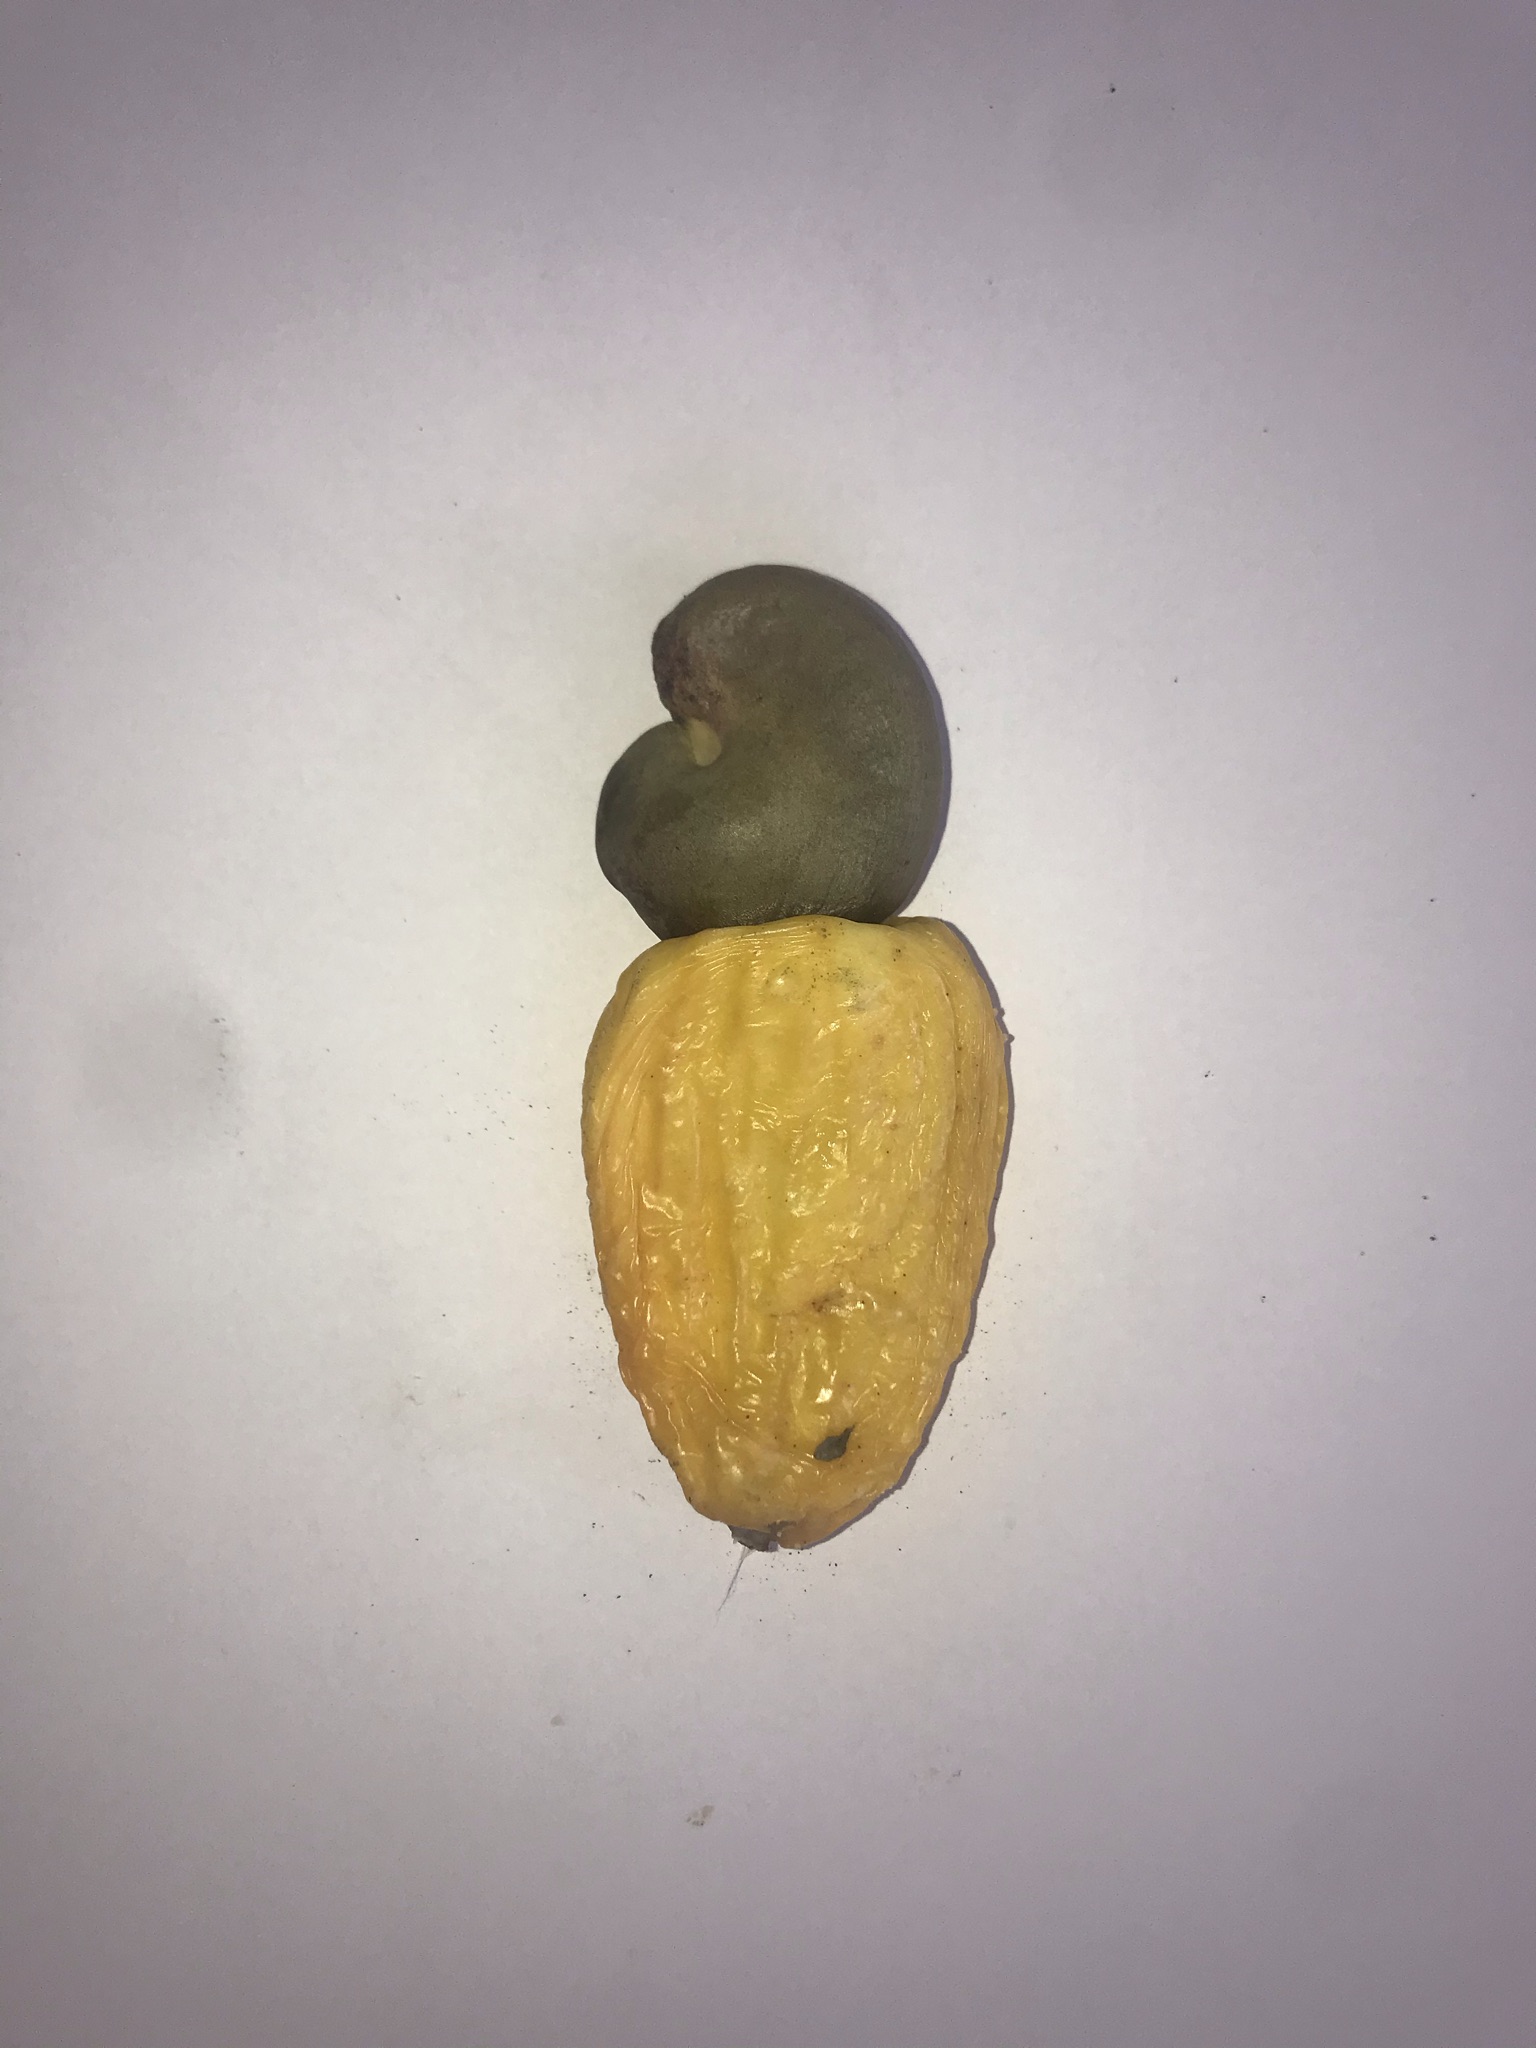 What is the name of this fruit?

caju amarelo
